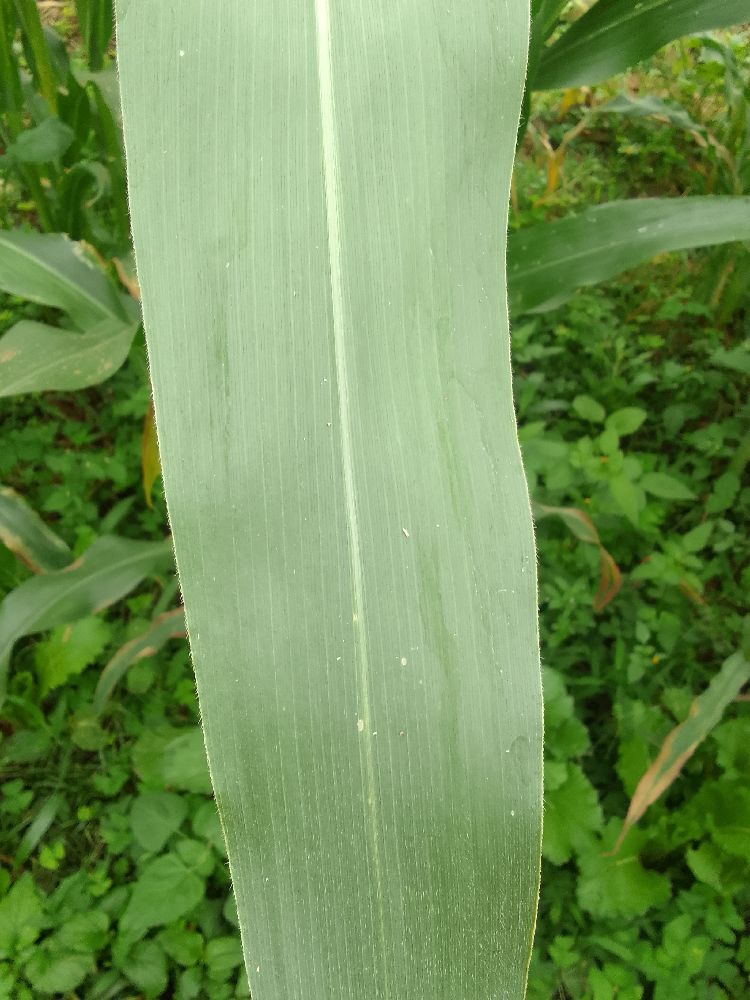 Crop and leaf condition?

maize, healthy
